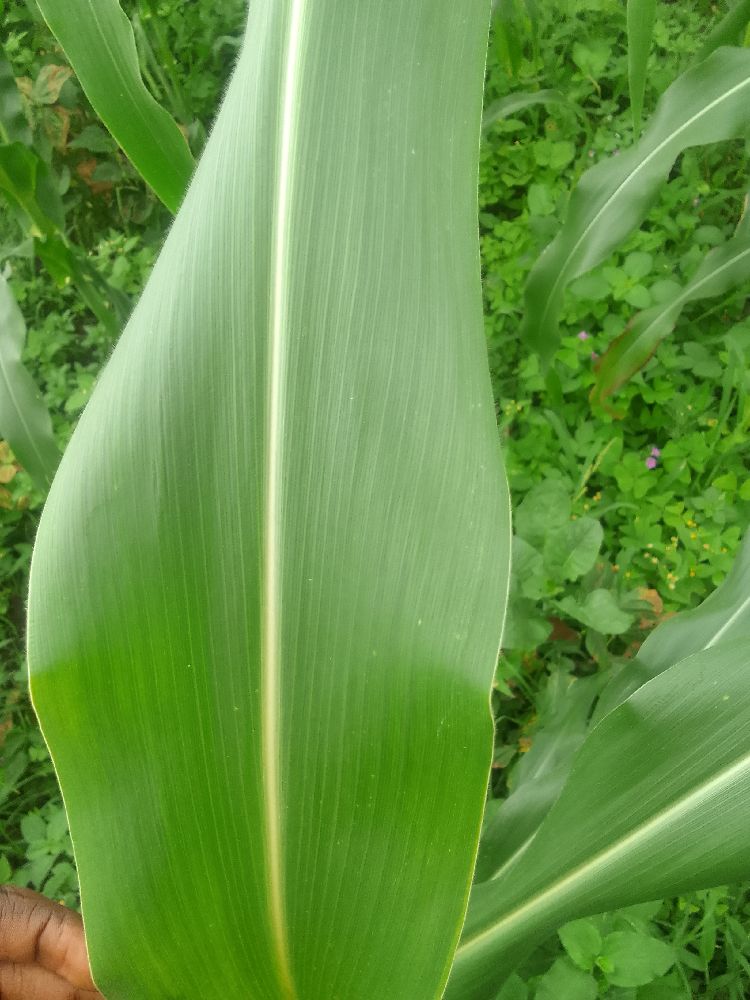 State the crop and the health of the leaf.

maize, healthy
